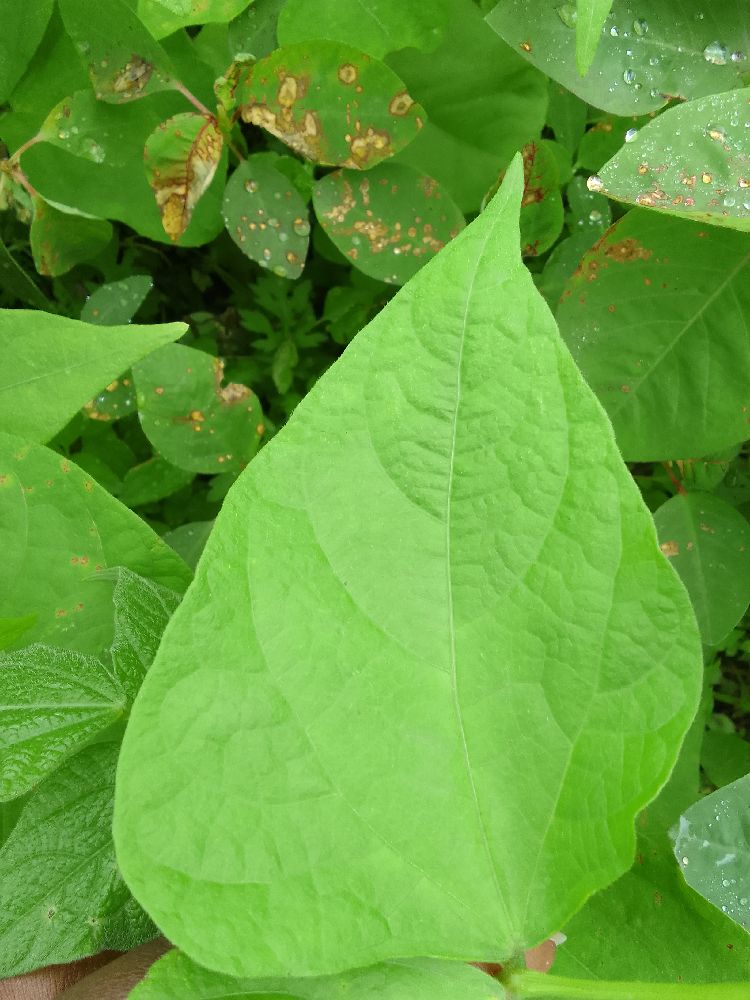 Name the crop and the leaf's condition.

common bean, healthy
